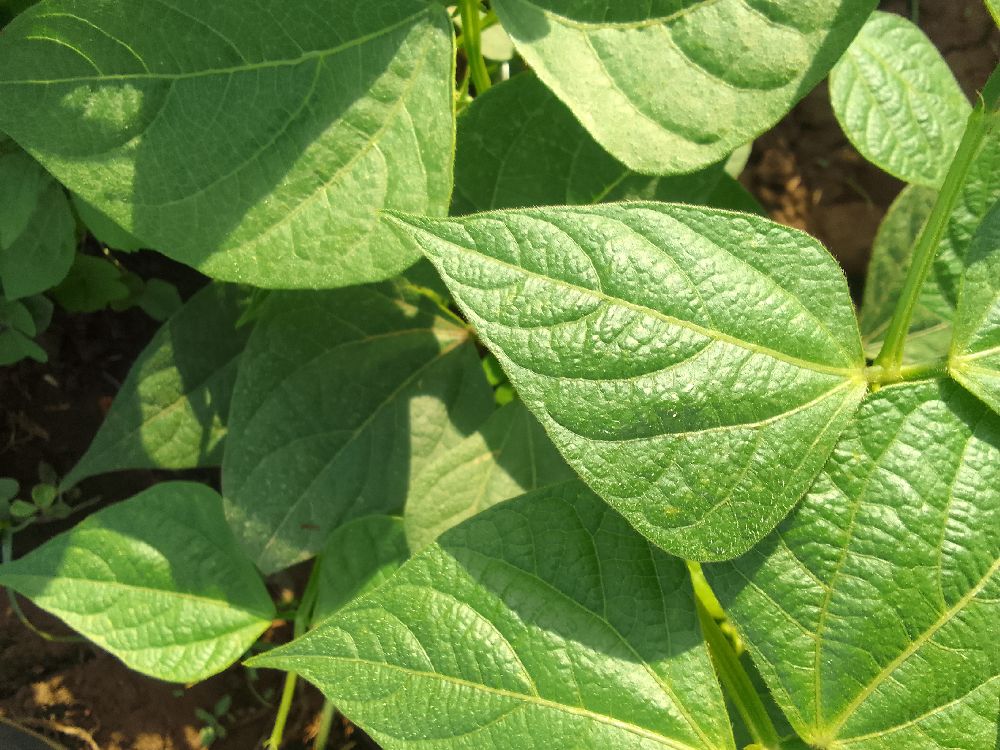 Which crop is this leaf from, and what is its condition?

common bean, healthy
